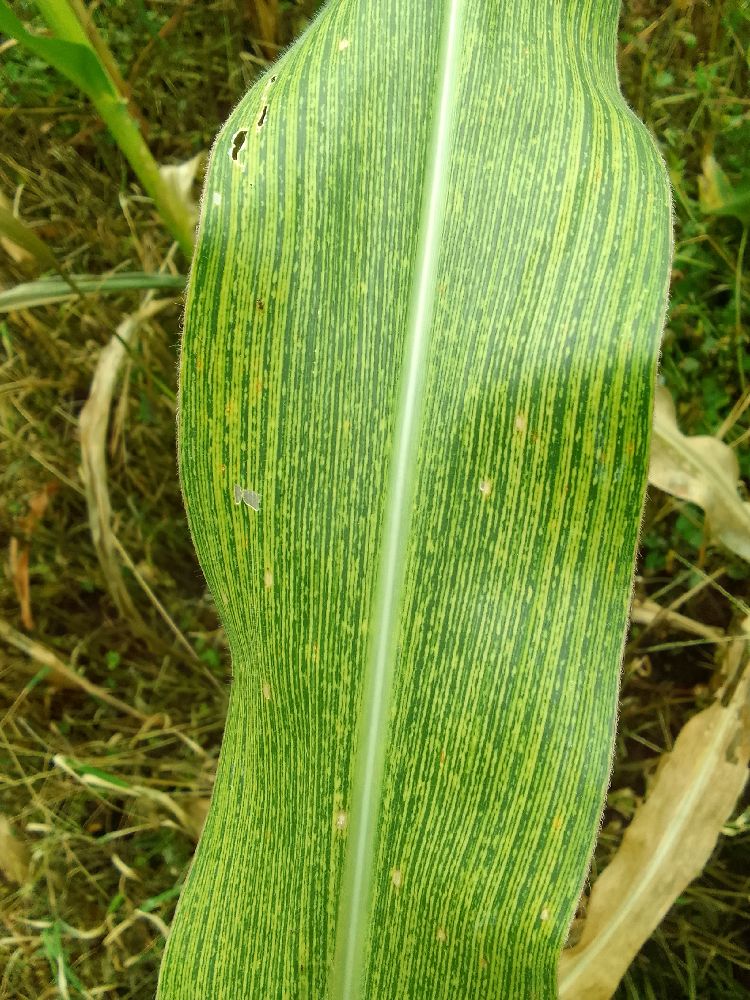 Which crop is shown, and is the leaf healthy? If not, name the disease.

maize, maize streak virus
